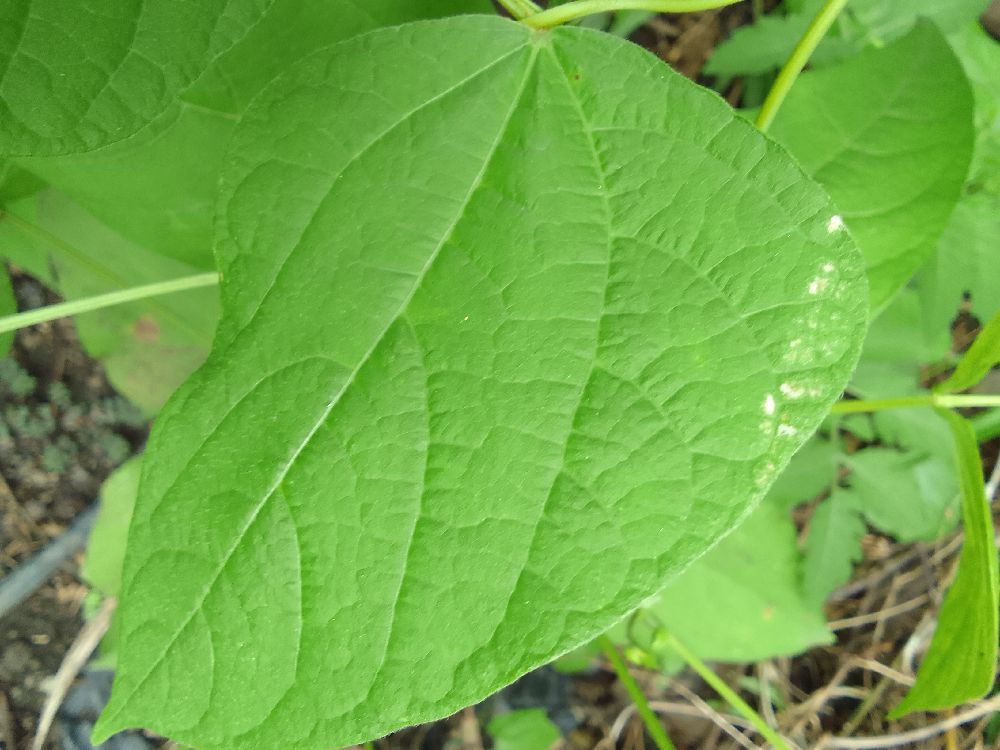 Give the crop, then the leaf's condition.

common bean, healthy
